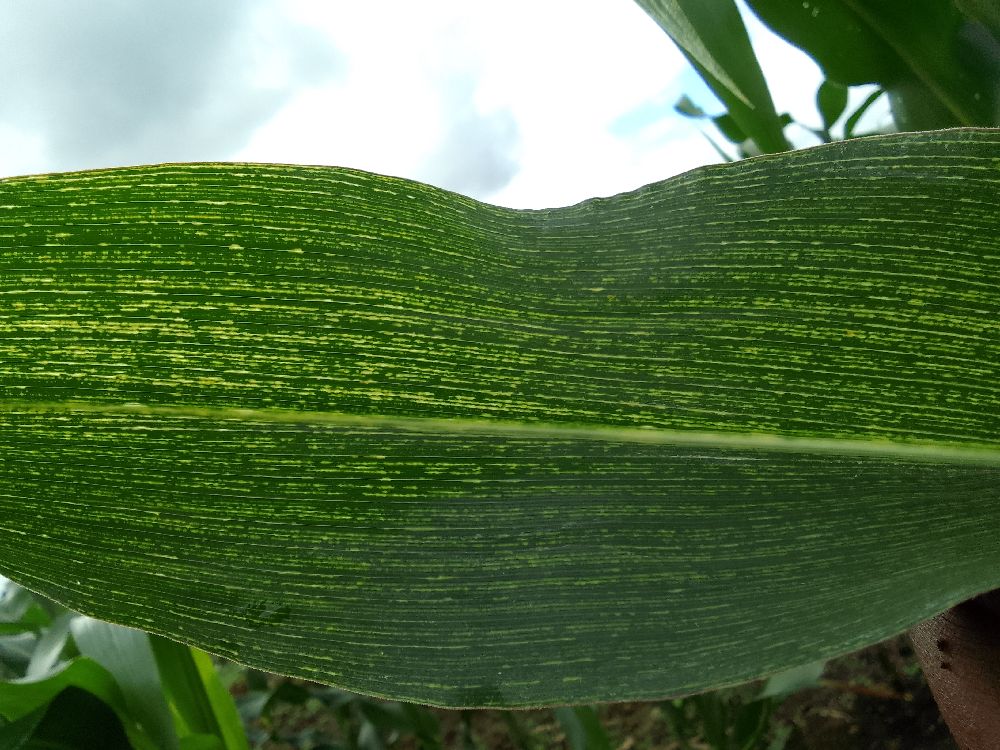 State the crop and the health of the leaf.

maize, maize streak virus
